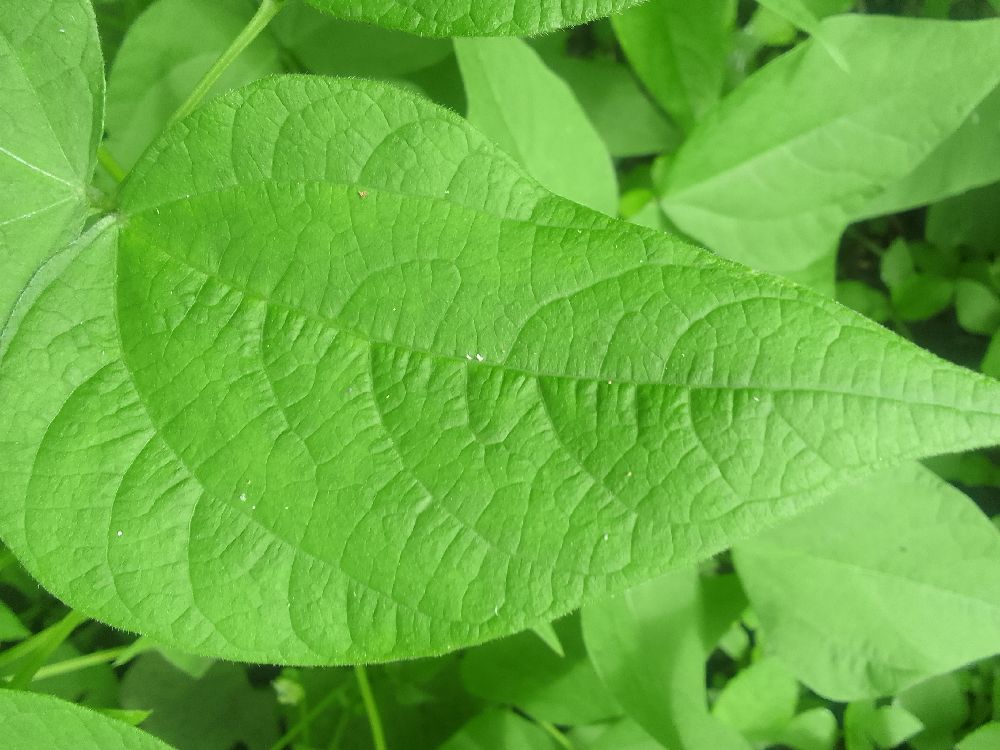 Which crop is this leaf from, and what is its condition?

common bean, healthy
